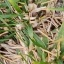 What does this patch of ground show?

grass
